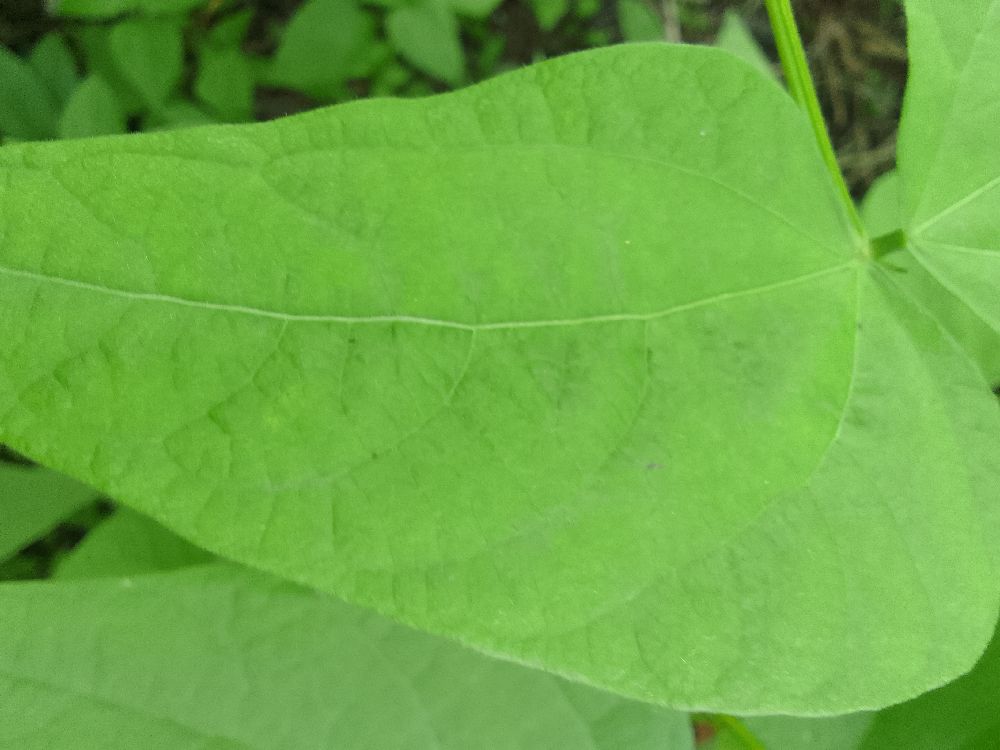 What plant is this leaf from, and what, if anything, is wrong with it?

common bean, healthy
